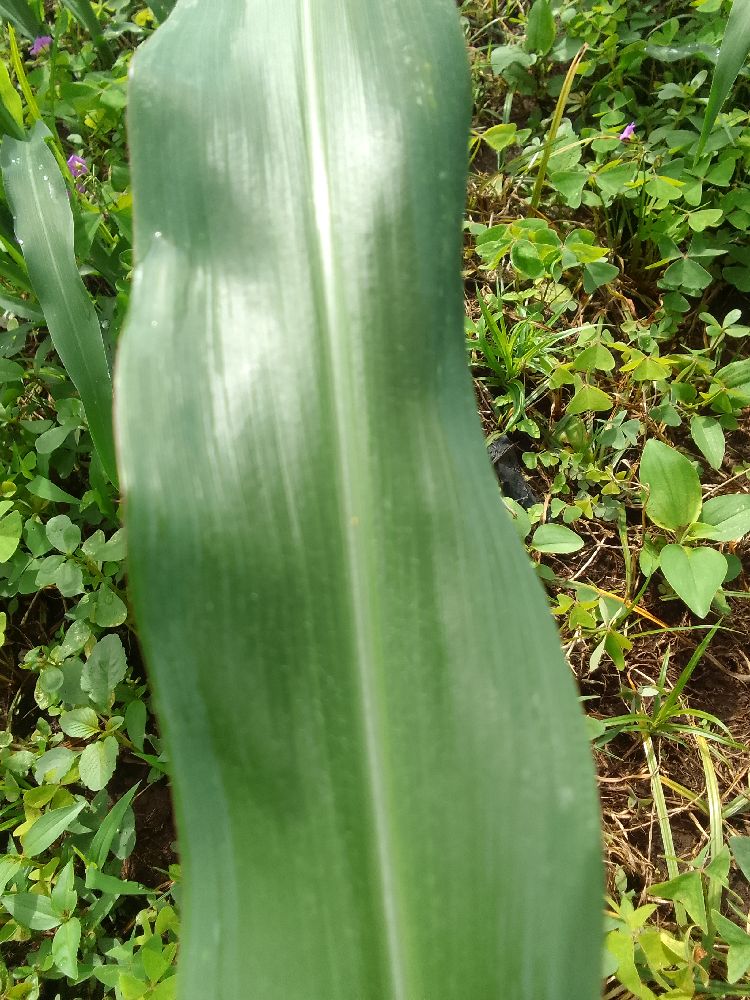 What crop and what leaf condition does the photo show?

maize, healthy
